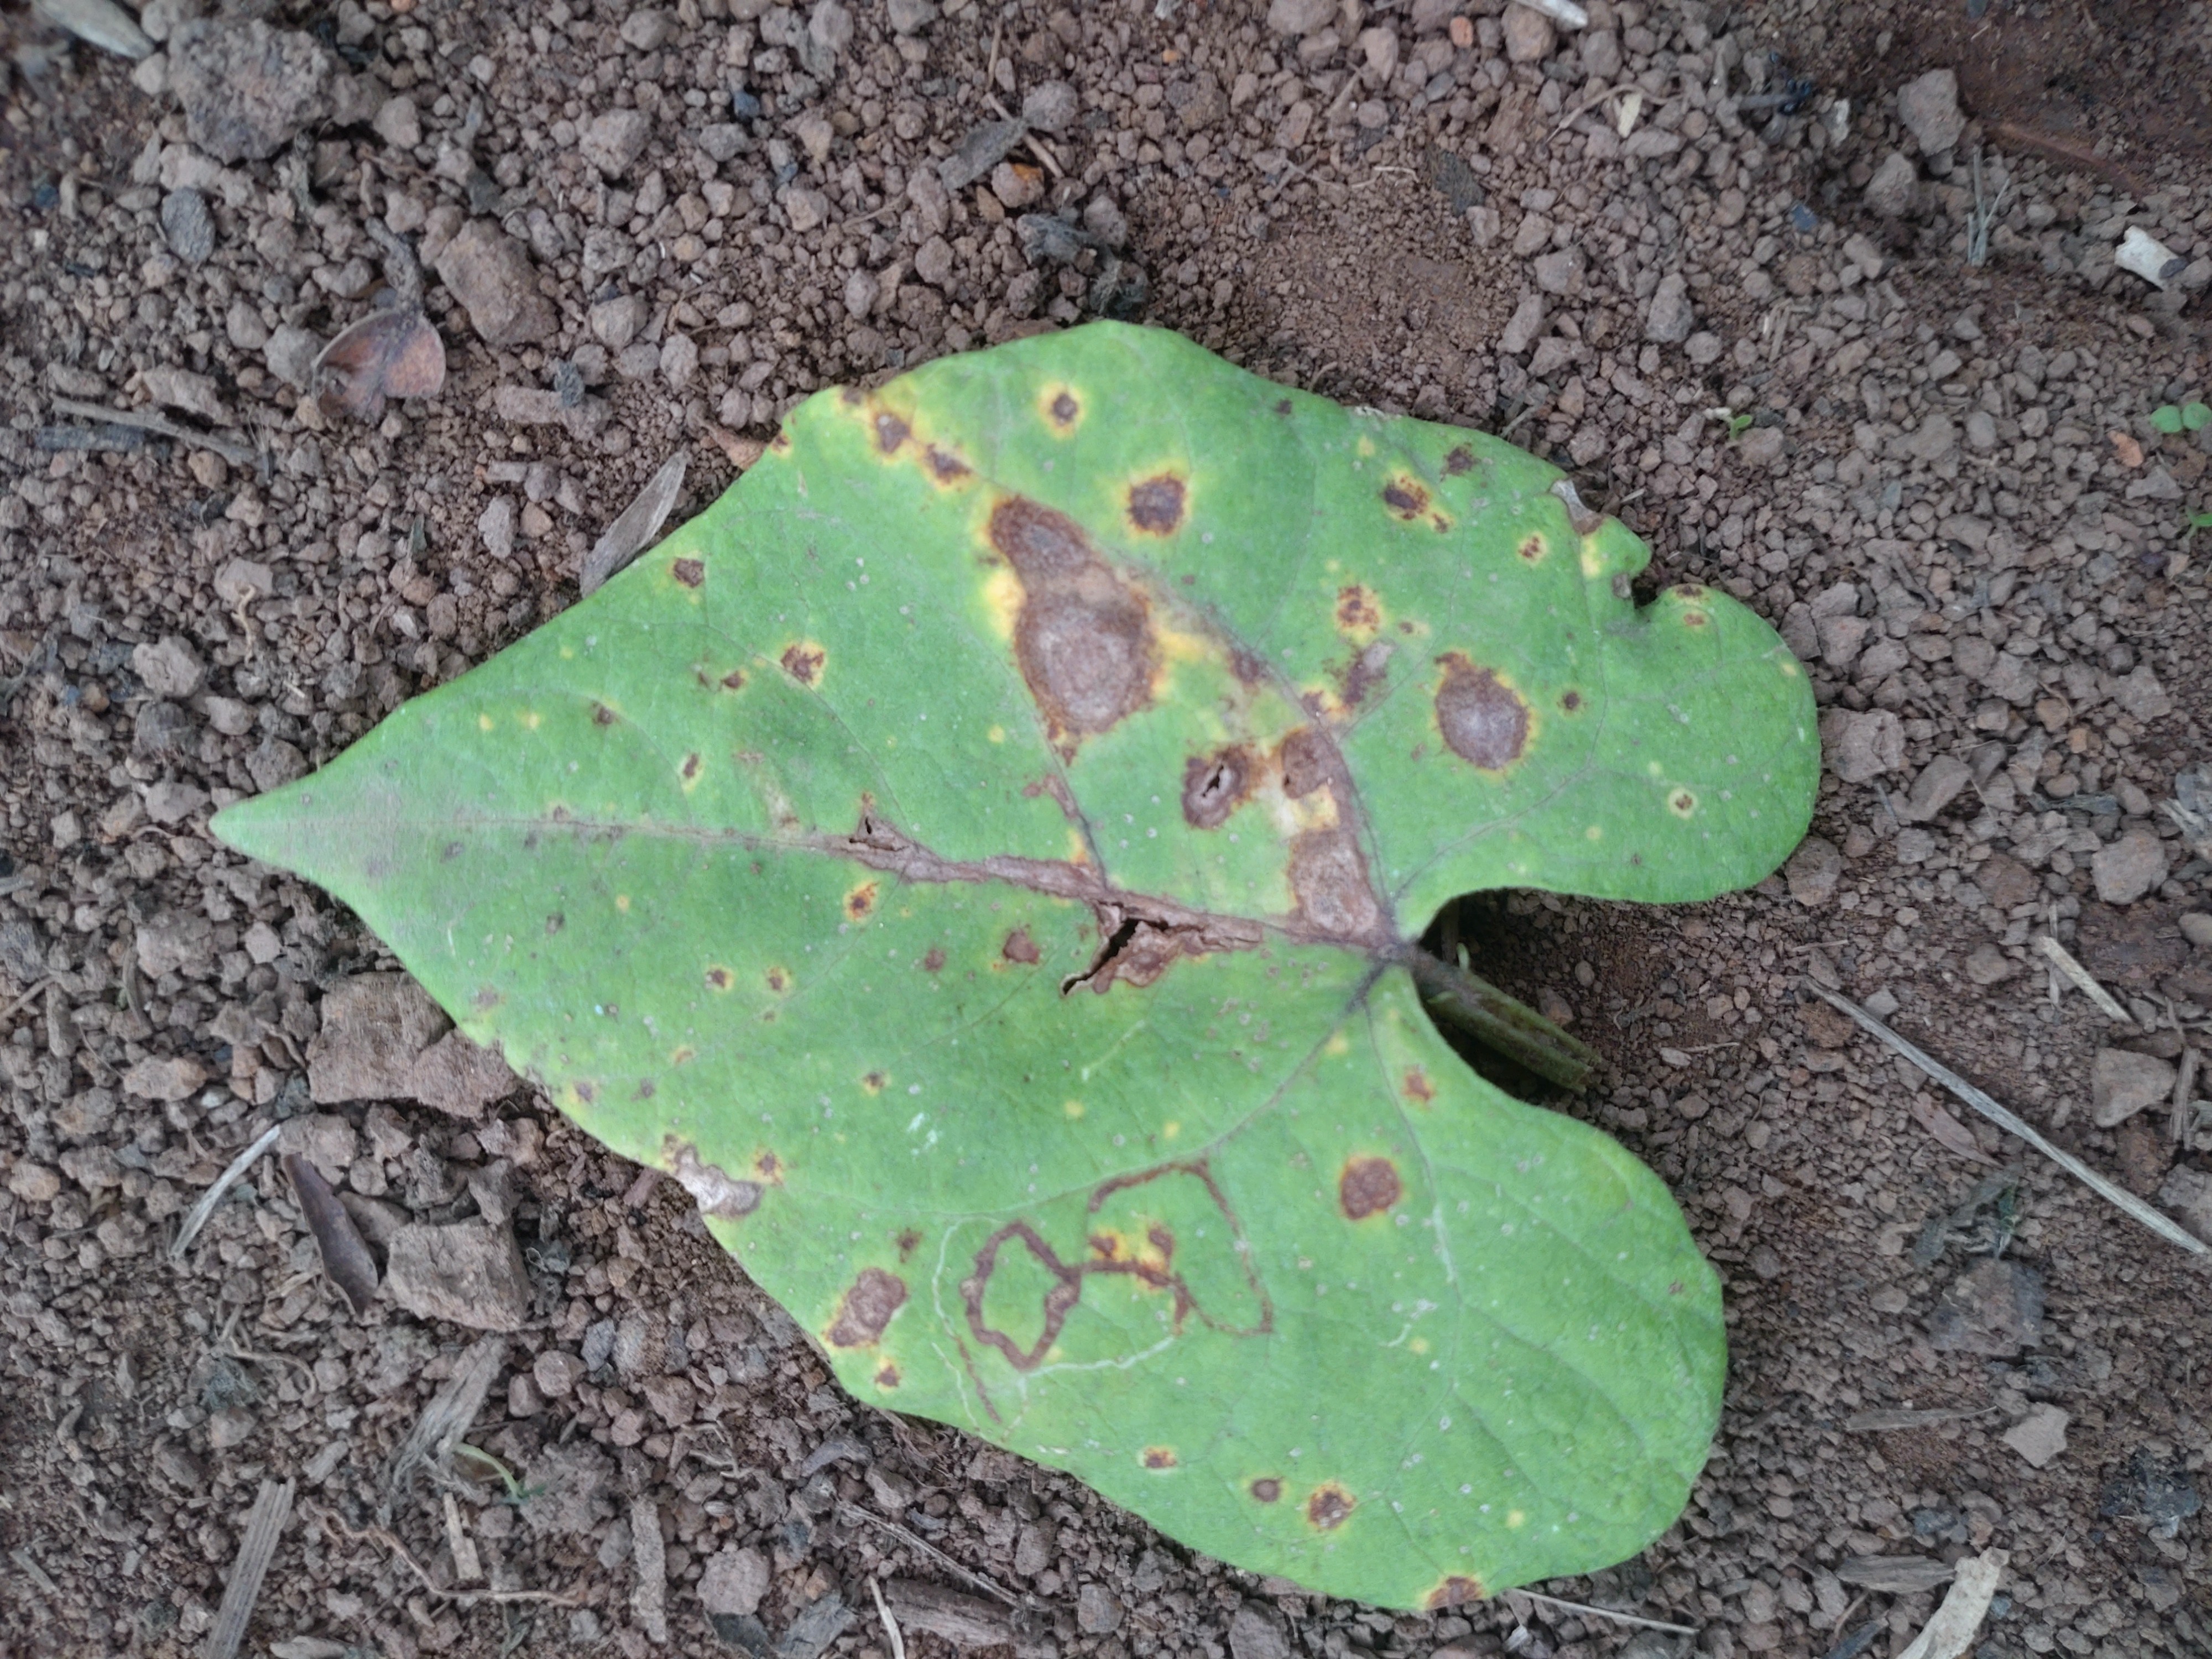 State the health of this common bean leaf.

rust
